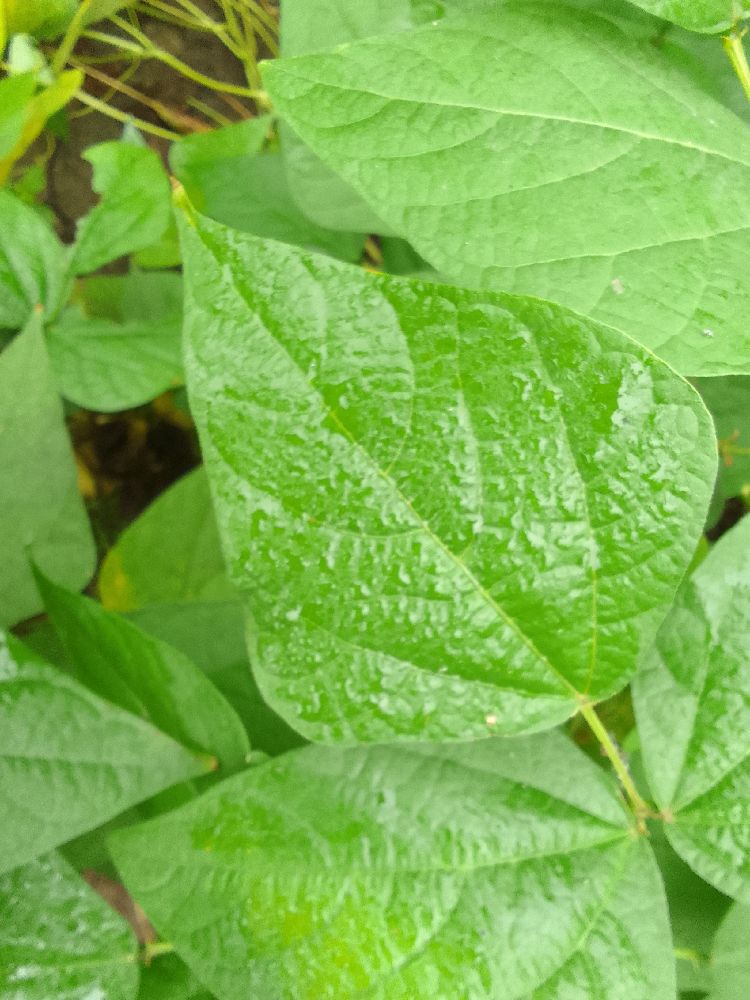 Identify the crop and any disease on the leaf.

common bean, healthy
